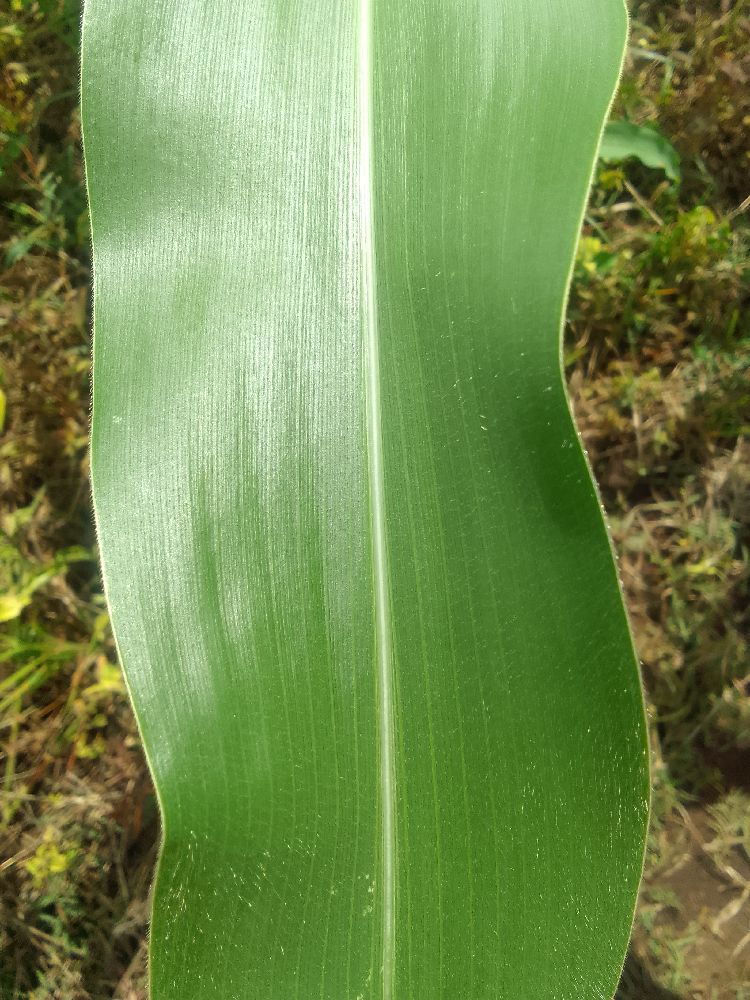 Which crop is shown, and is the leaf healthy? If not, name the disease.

maize, healthy
